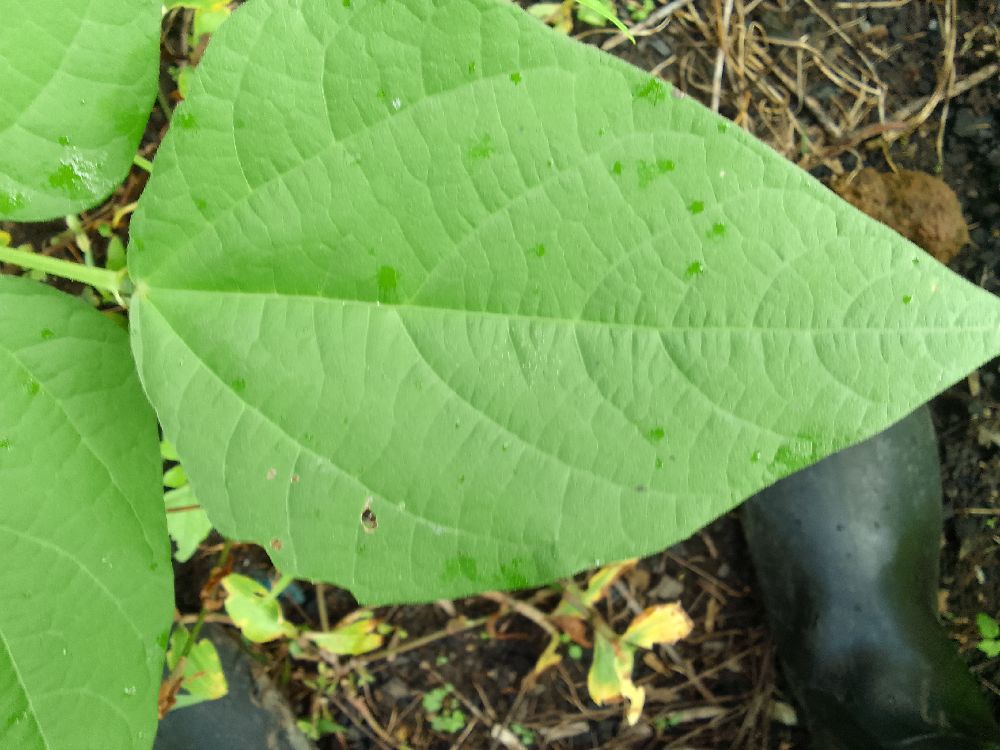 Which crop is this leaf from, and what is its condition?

common bean, healthy
